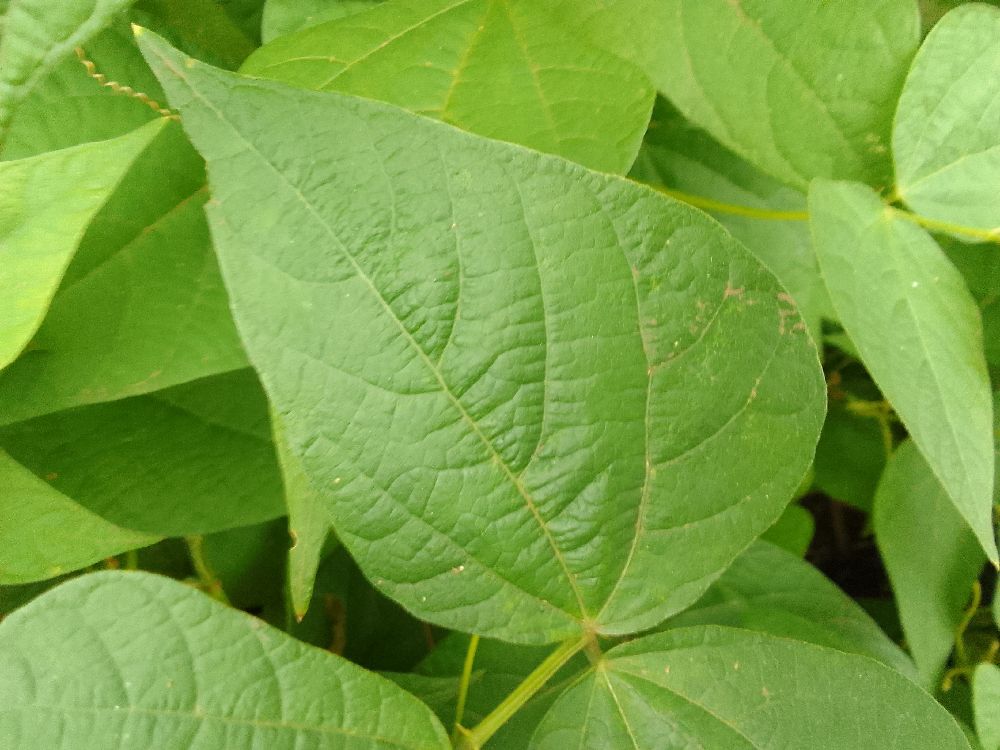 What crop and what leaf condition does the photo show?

common bean, healthy
